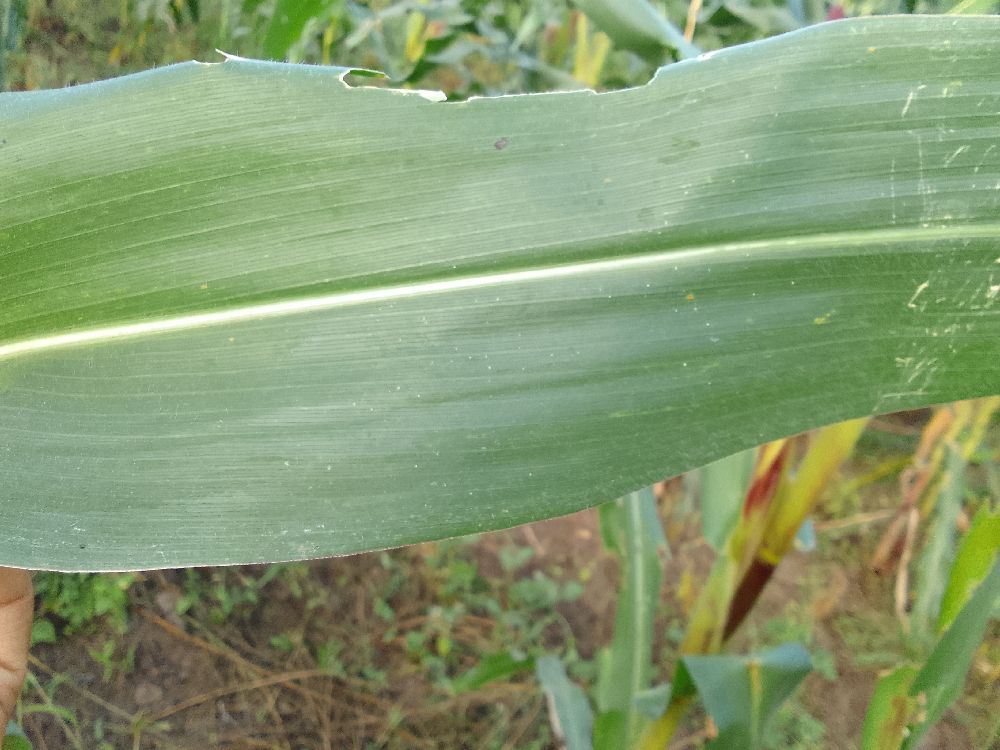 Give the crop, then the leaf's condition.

maize, healthy
